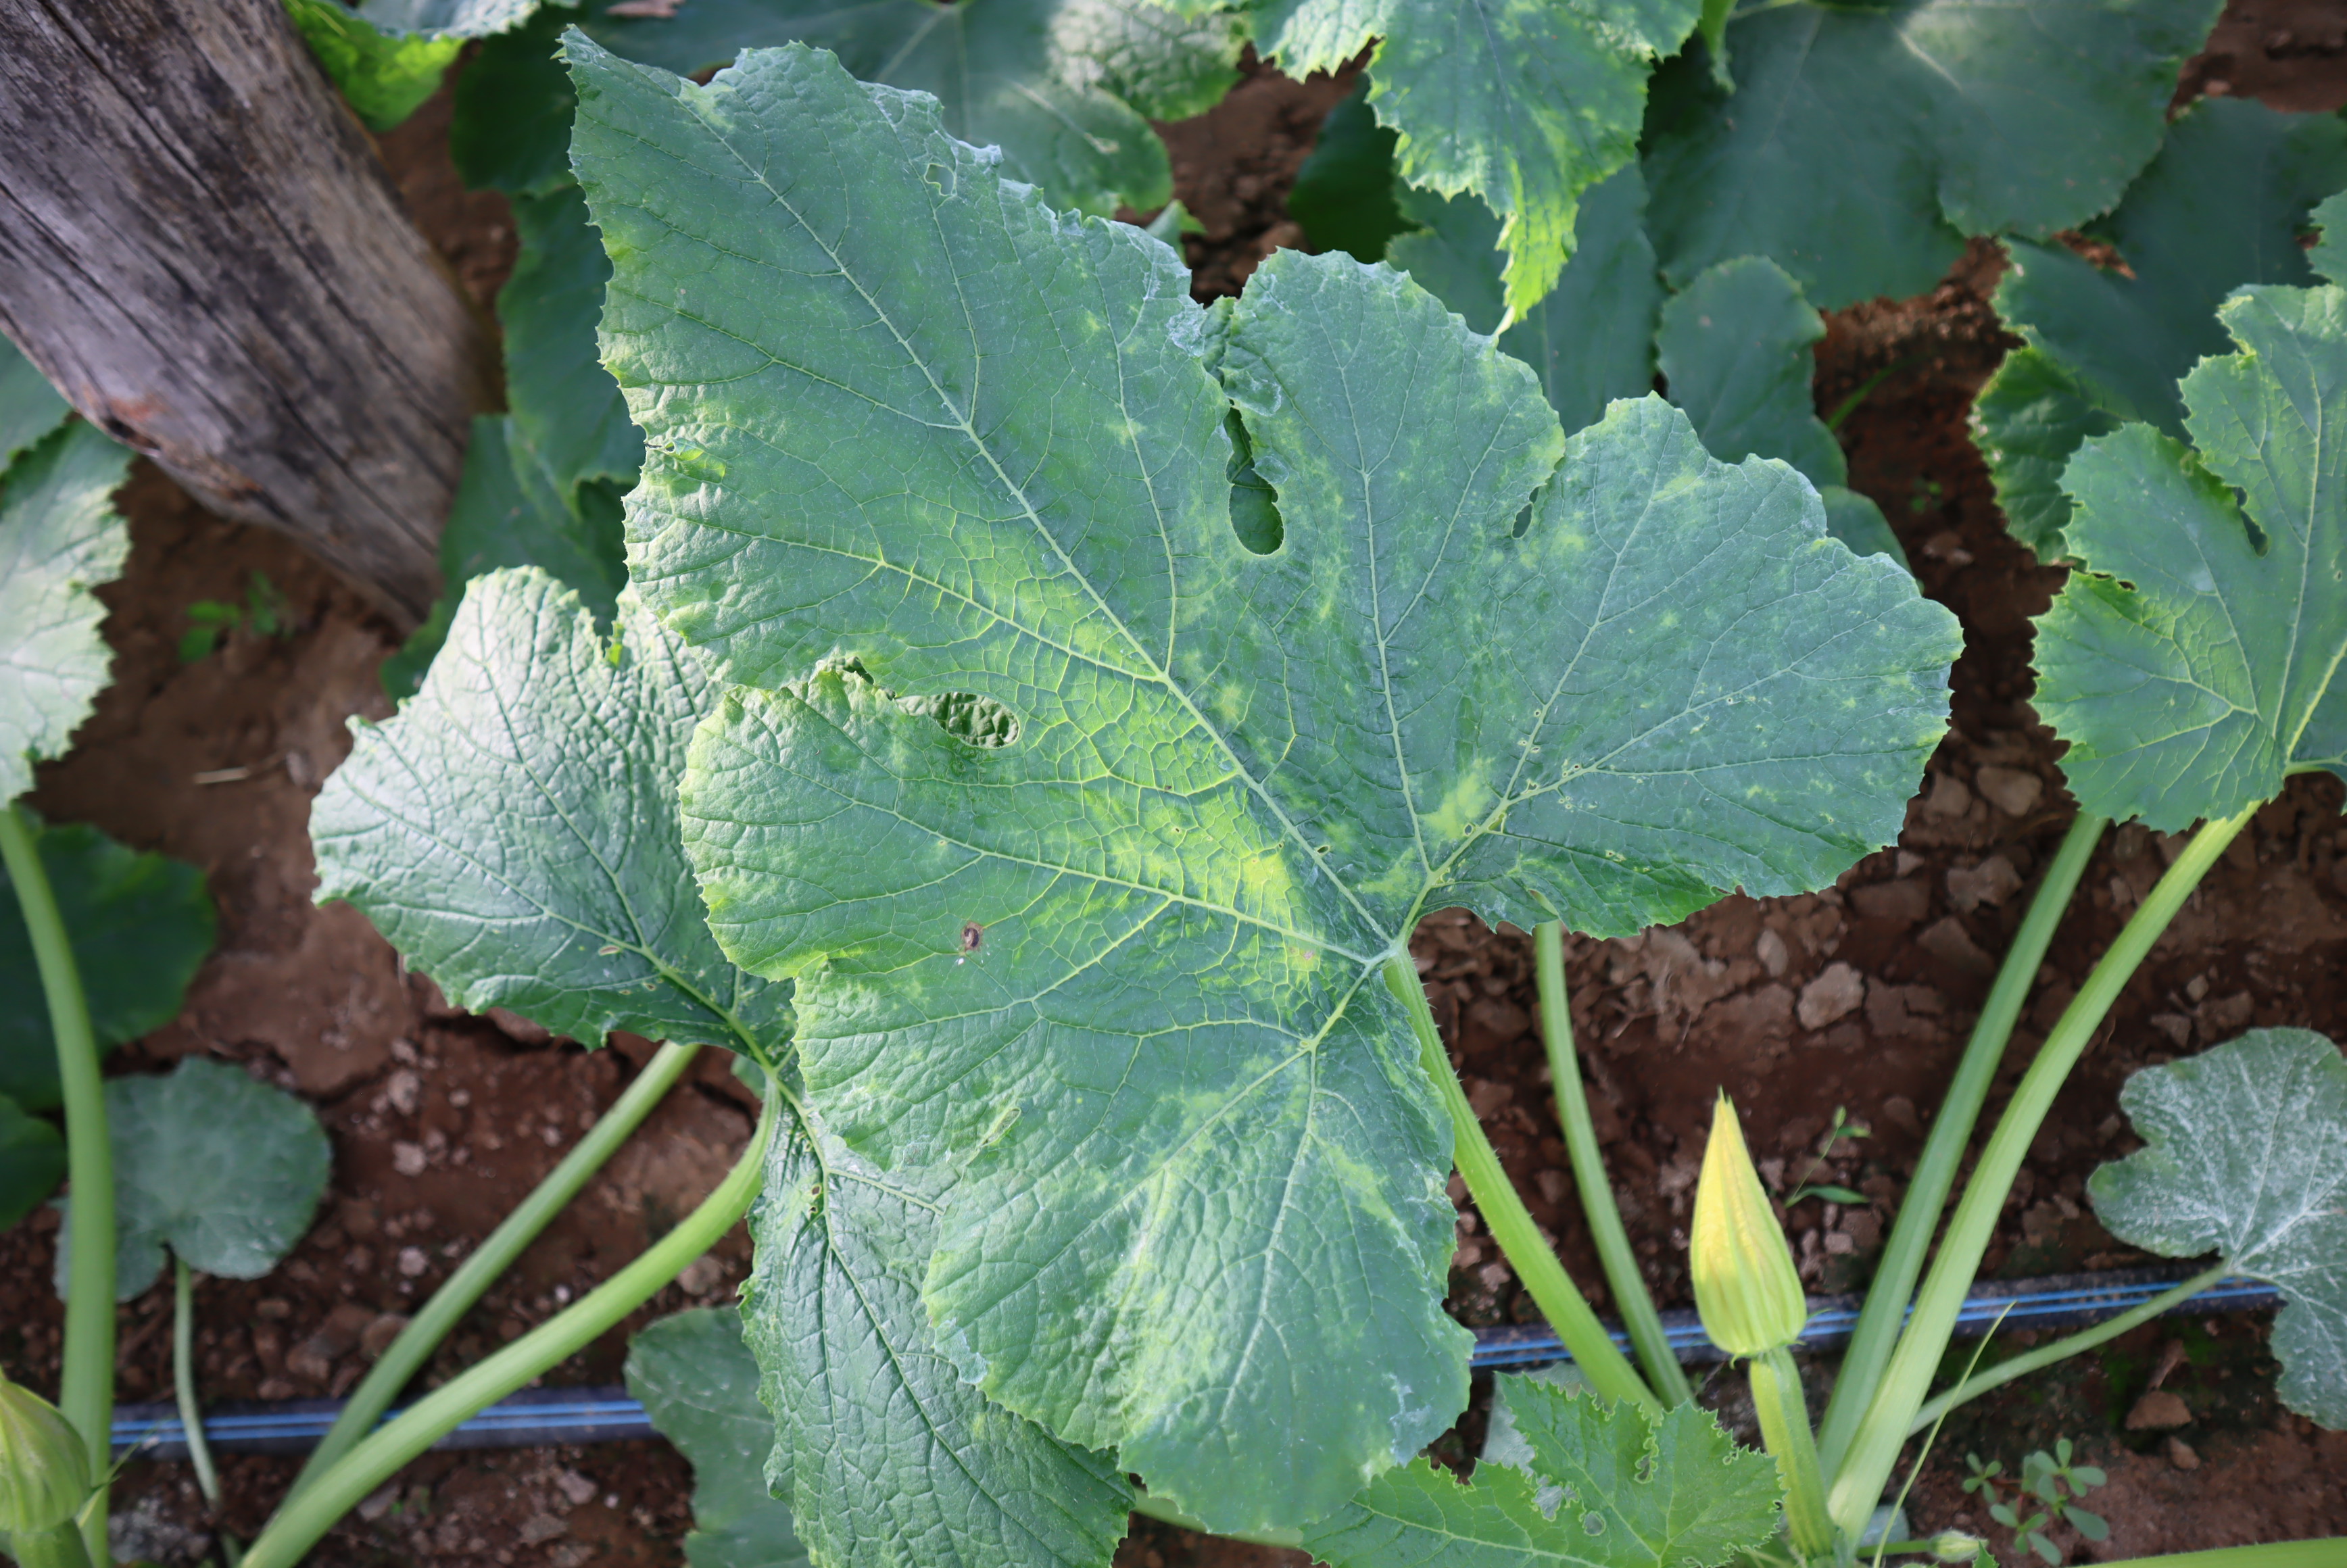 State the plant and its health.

zucchini, healthy
